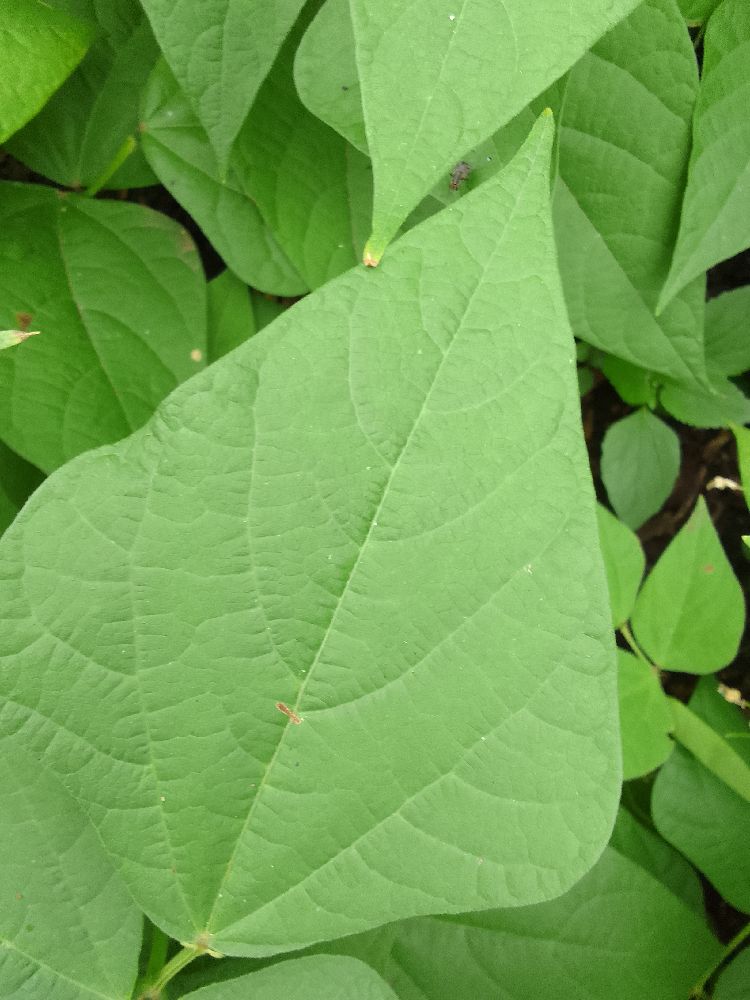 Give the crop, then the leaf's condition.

common bean, healthy
